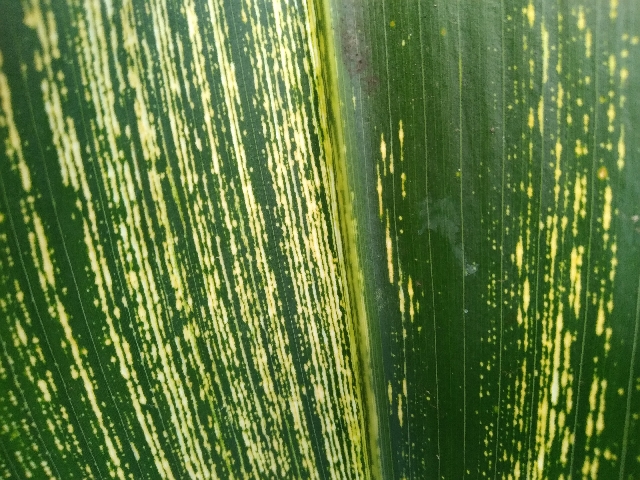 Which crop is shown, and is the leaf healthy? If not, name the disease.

maize, maize streak virus
